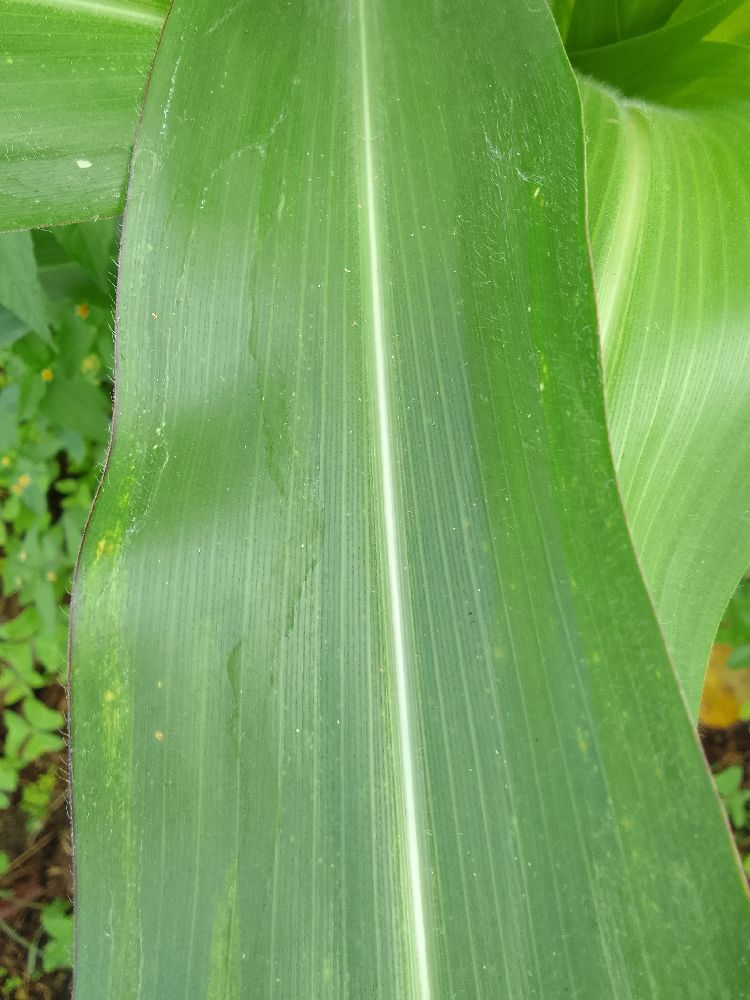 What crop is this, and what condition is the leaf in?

maize, healthy
